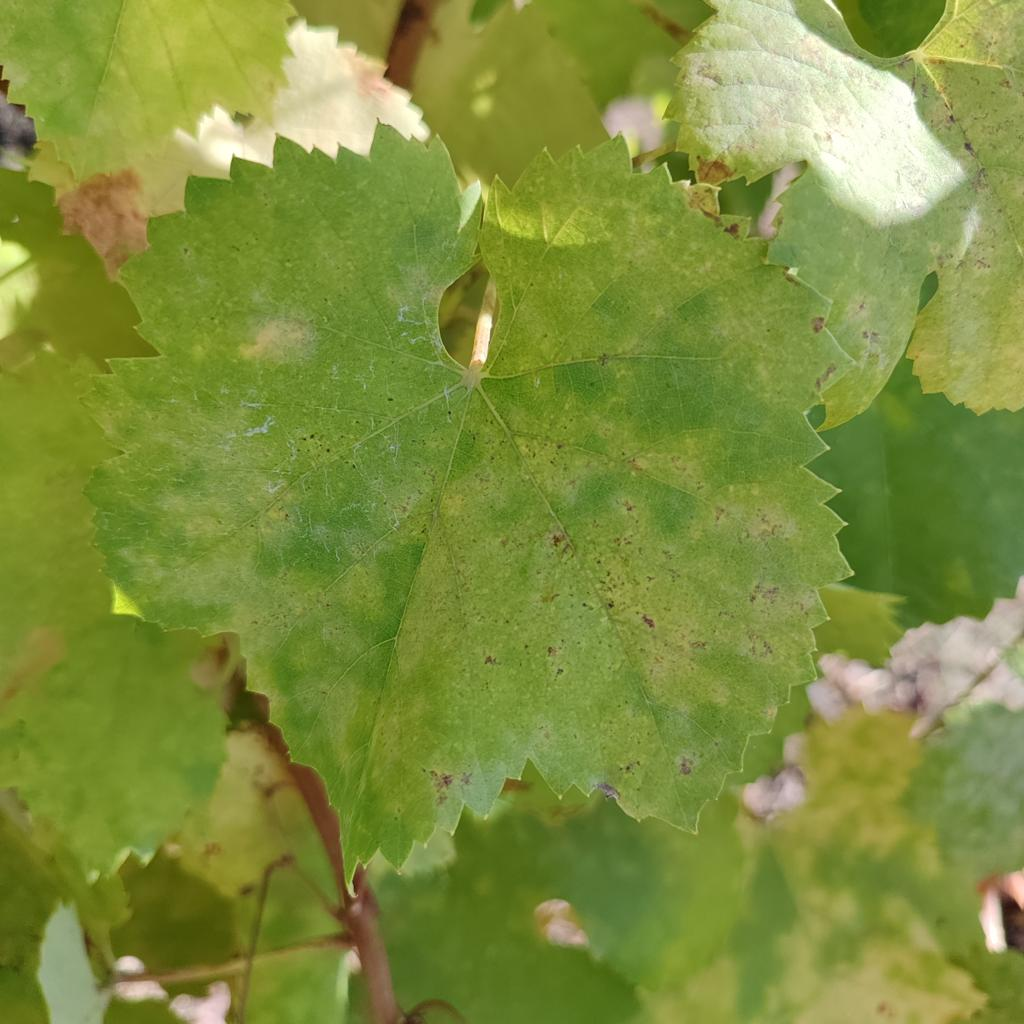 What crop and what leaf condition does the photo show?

grapevine, powdery mildew
